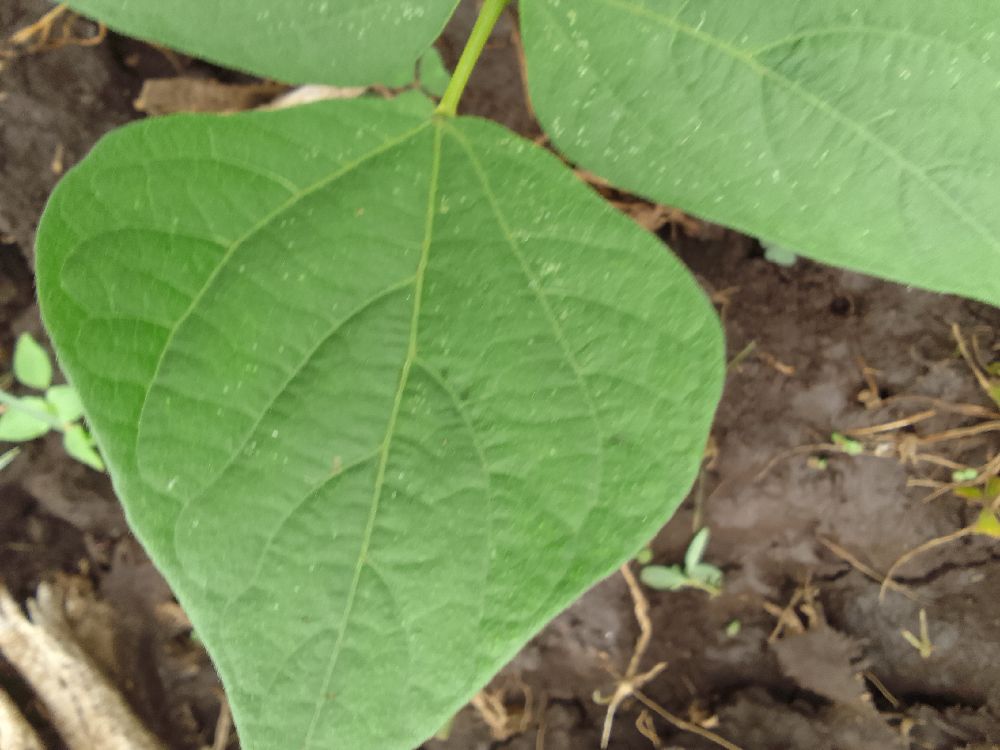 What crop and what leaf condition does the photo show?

common bean, healthy
